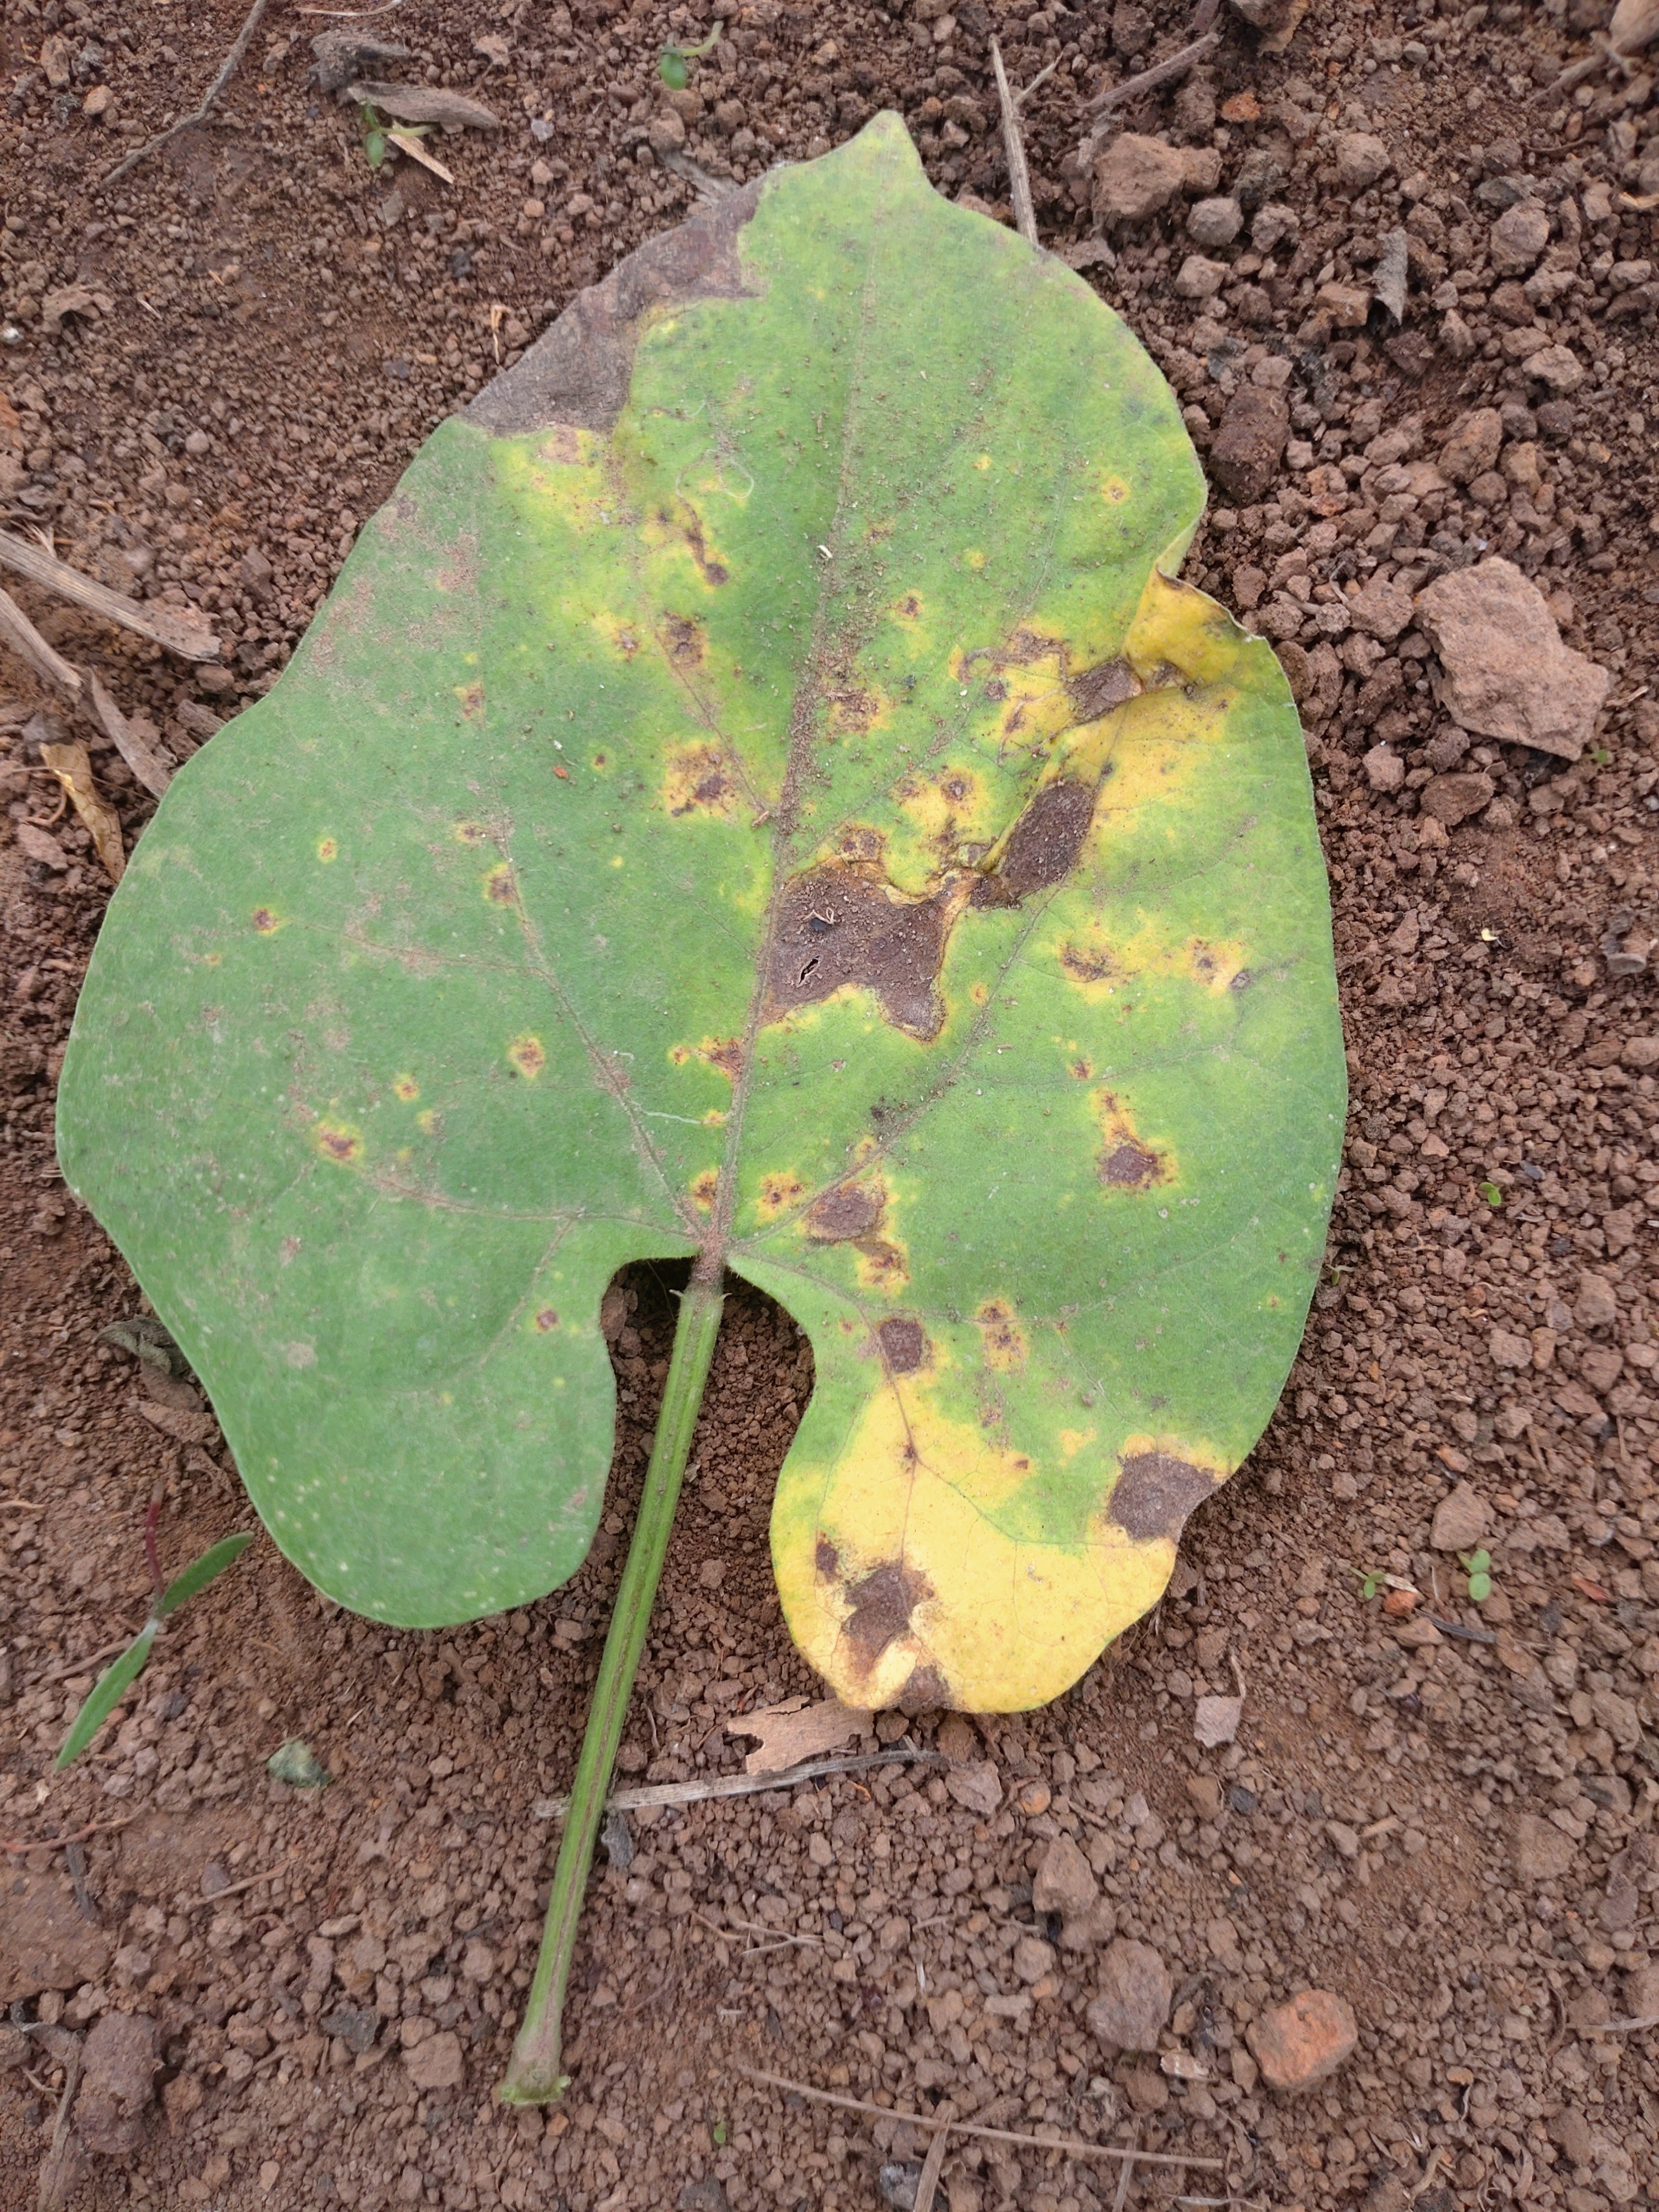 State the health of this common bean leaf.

rust
